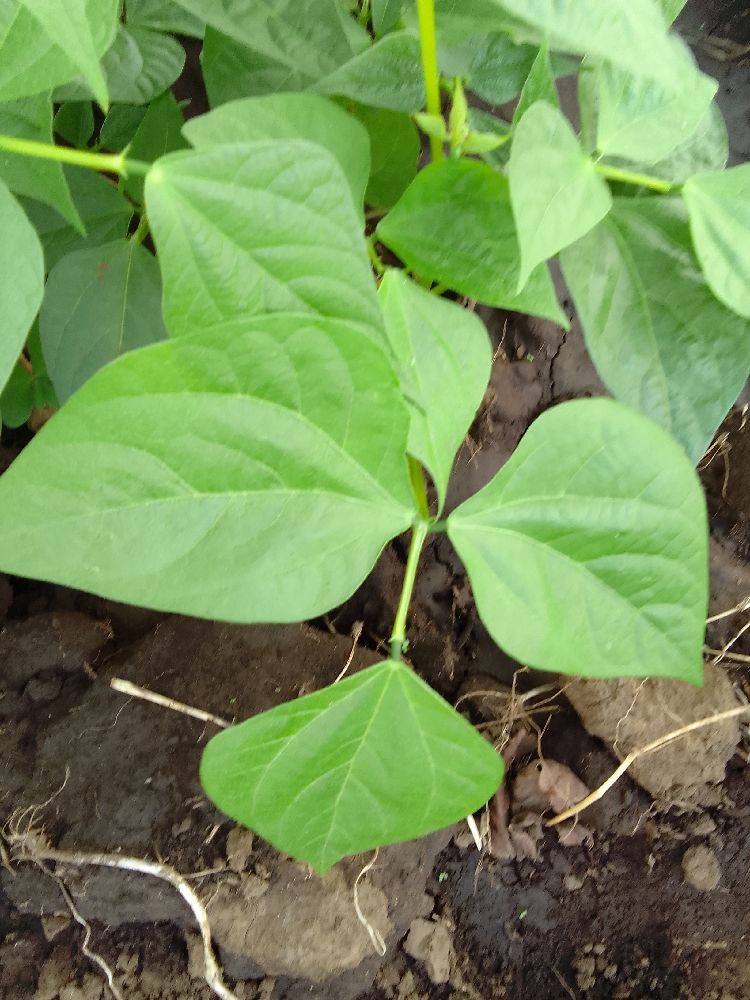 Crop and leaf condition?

common bean, healthy
